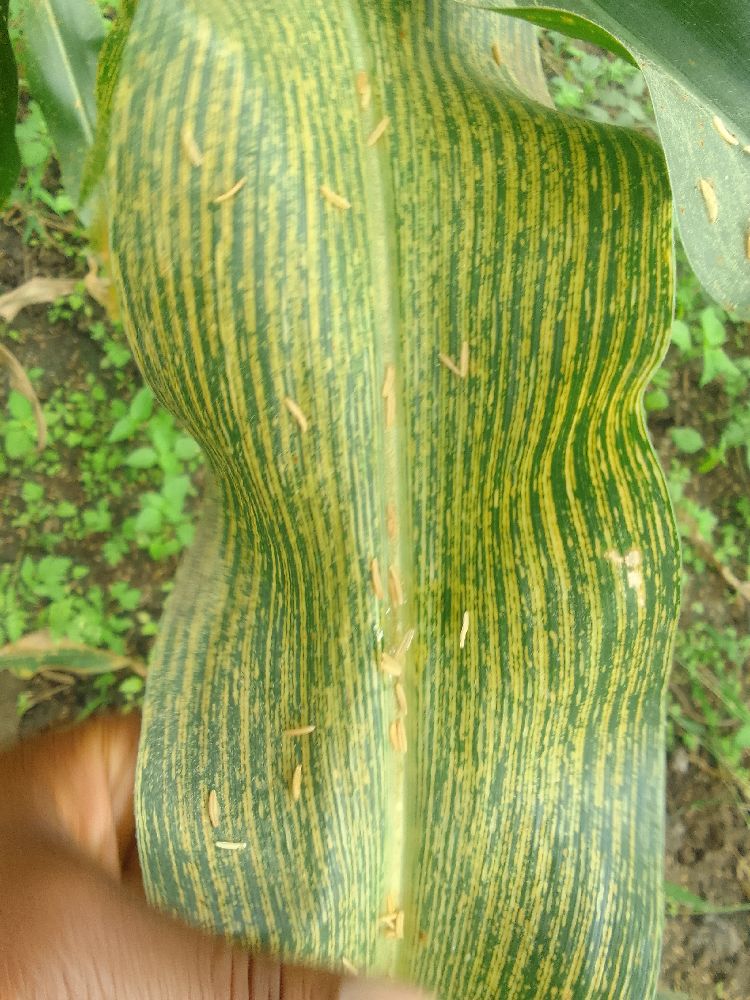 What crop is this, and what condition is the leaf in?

maize, maize streak virus
